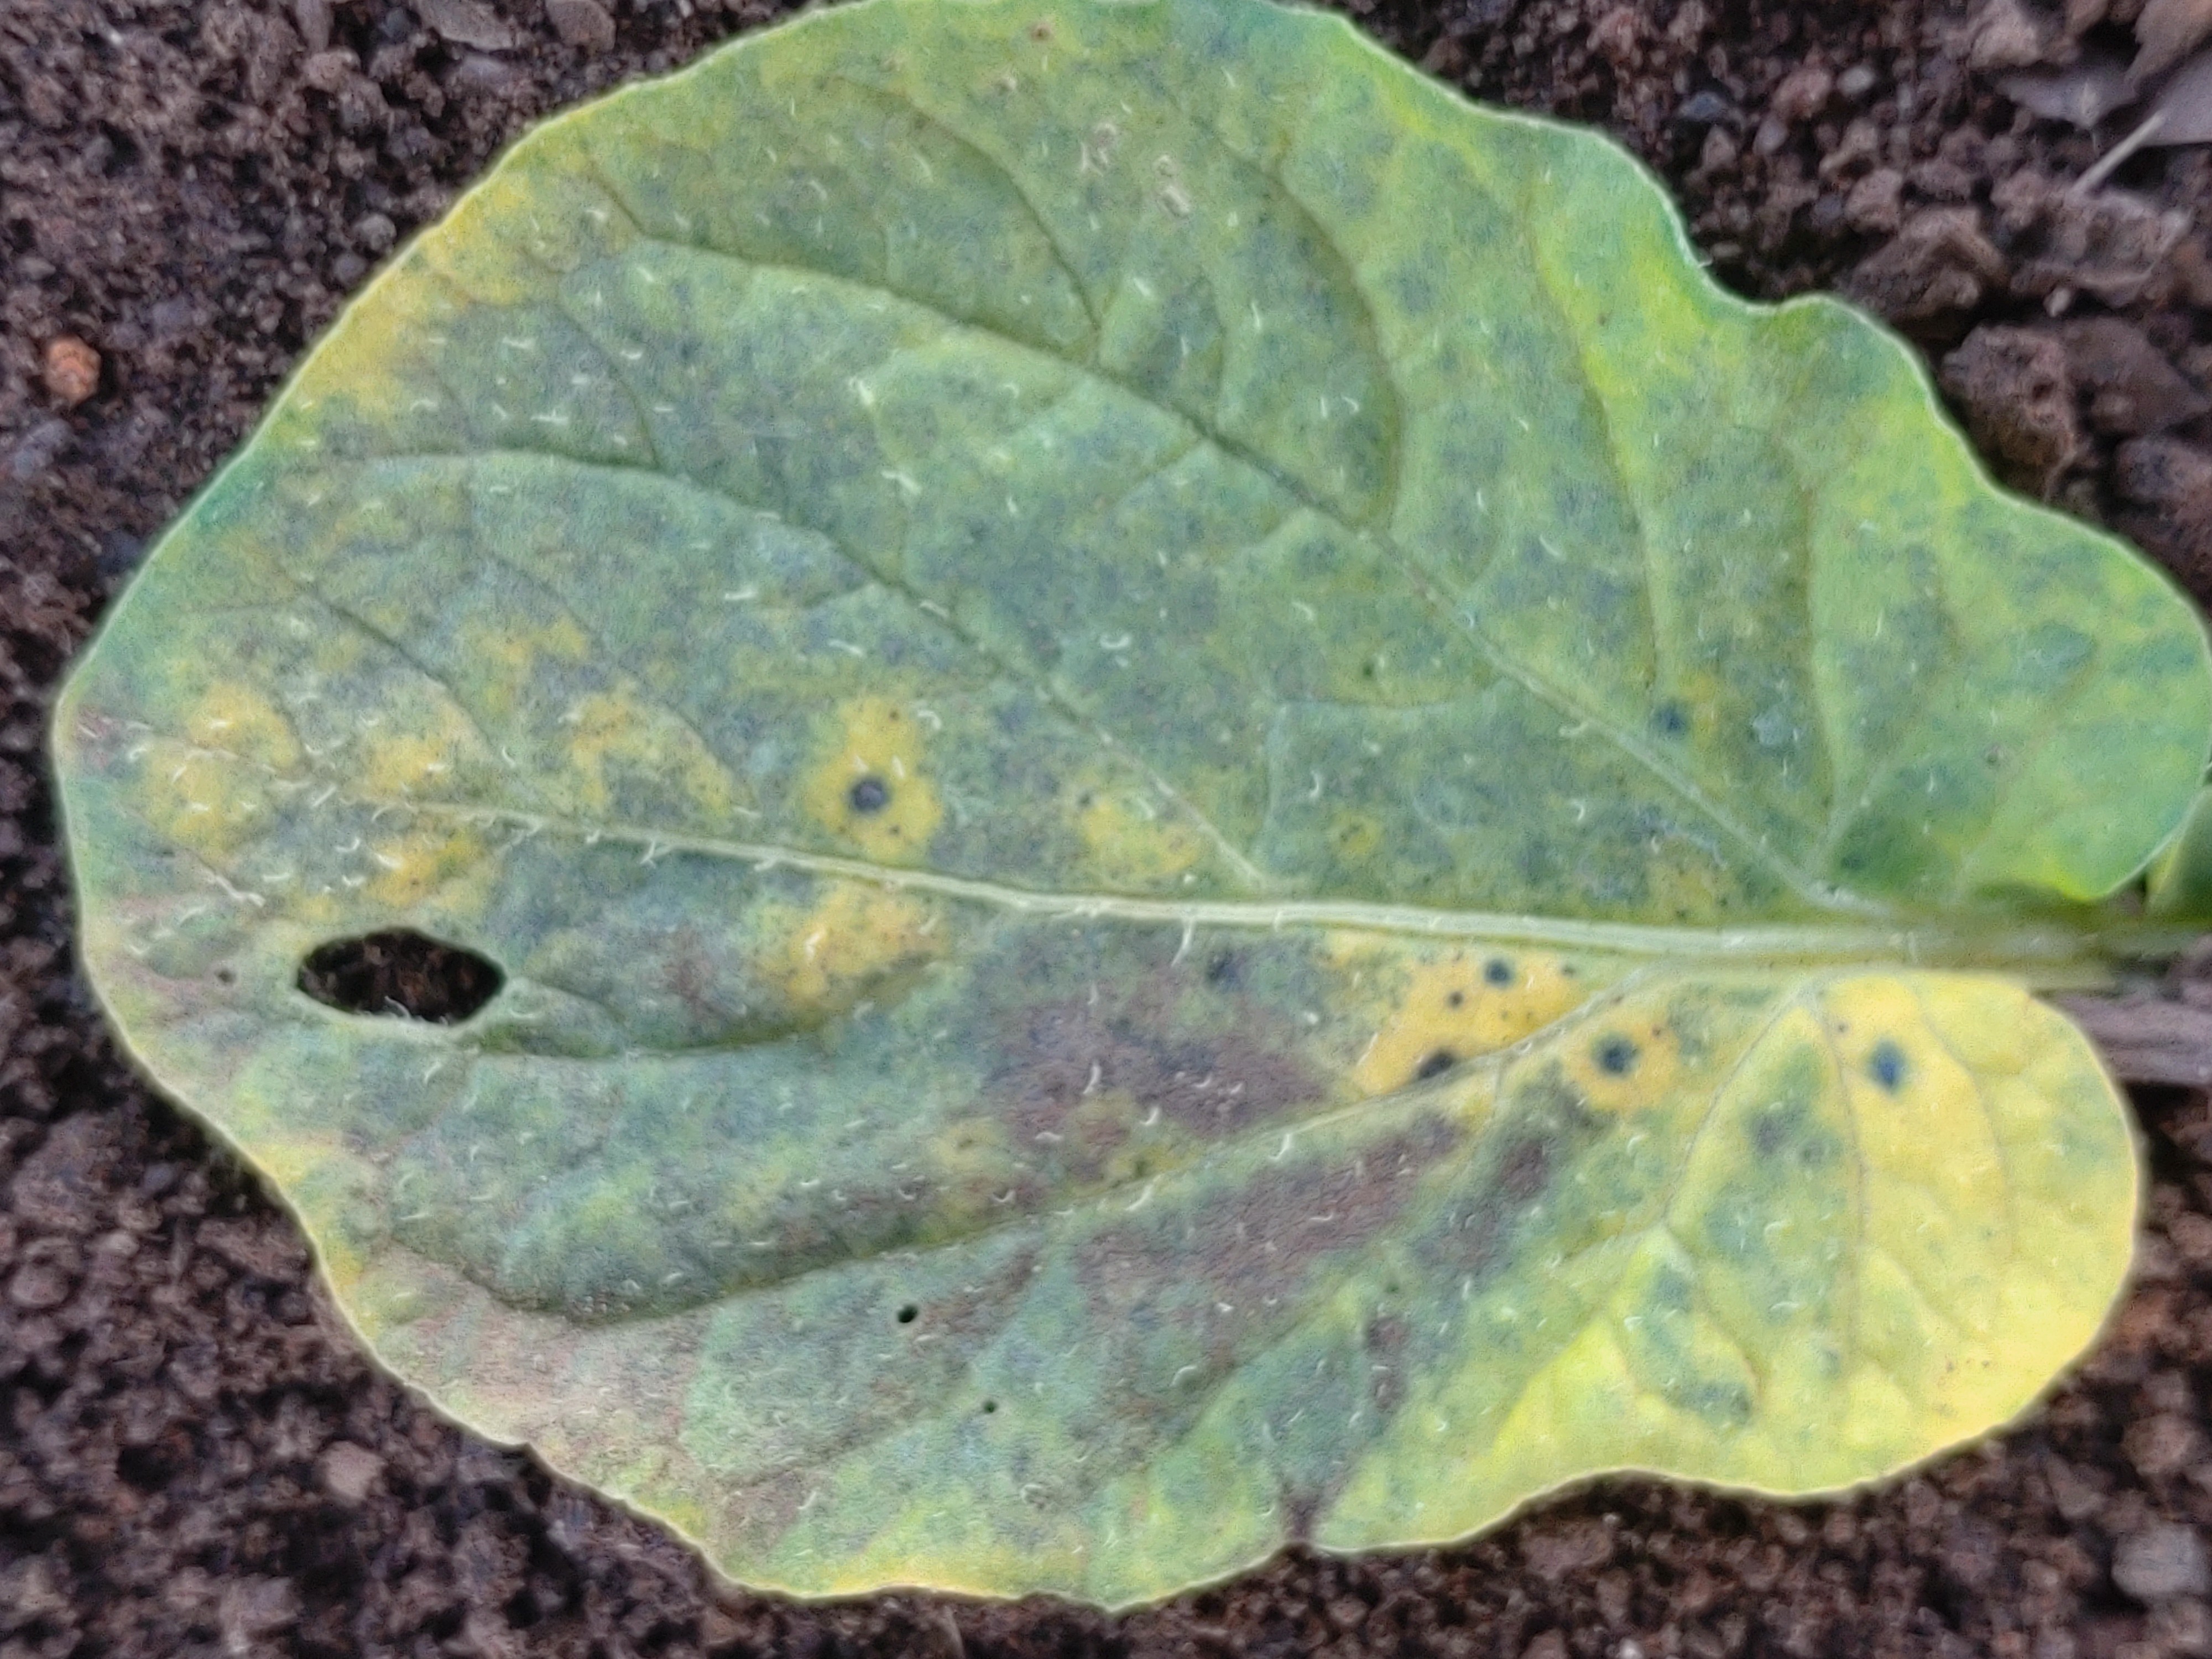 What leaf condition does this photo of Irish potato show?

late blight
